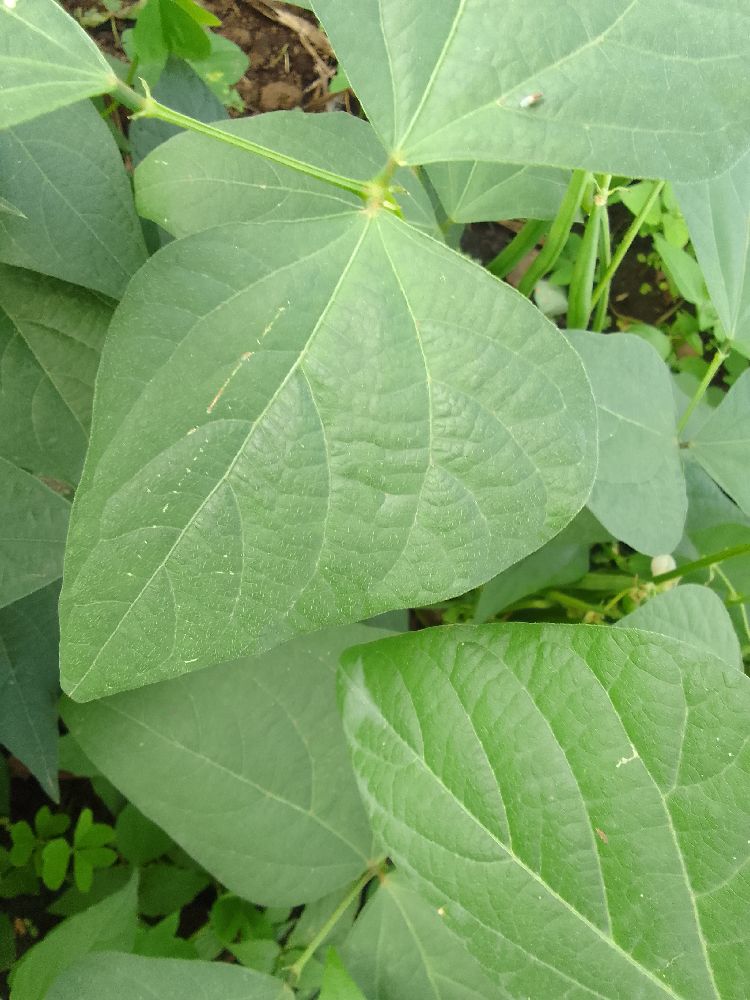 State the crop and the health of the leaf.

common bean, healthy
